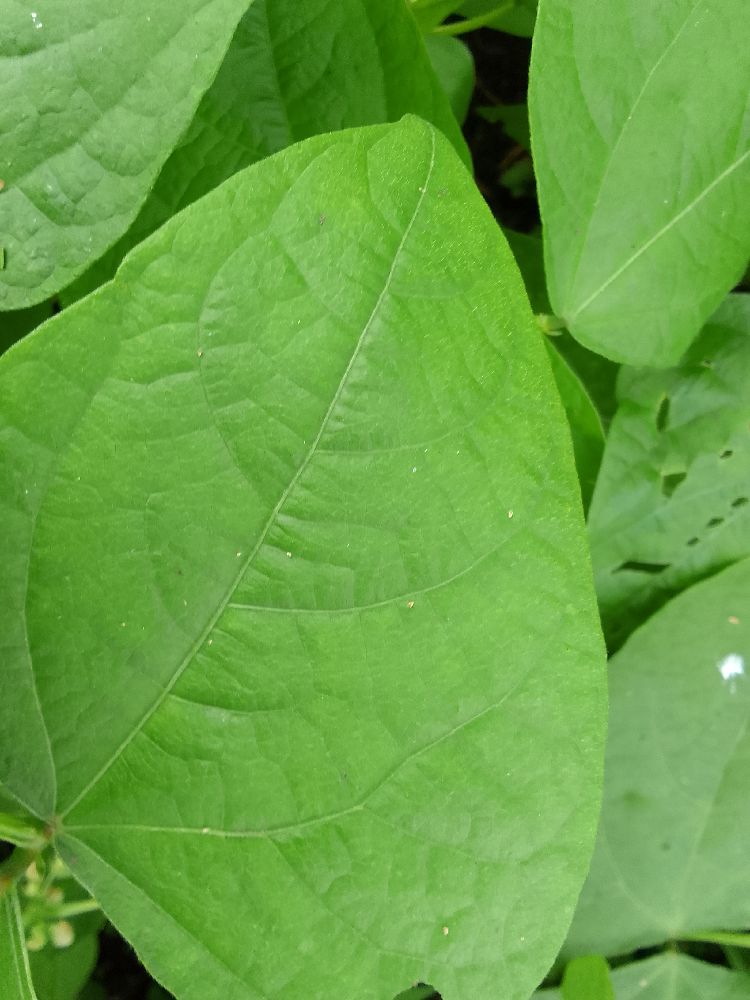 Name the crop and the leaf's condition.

common bean, healthy
